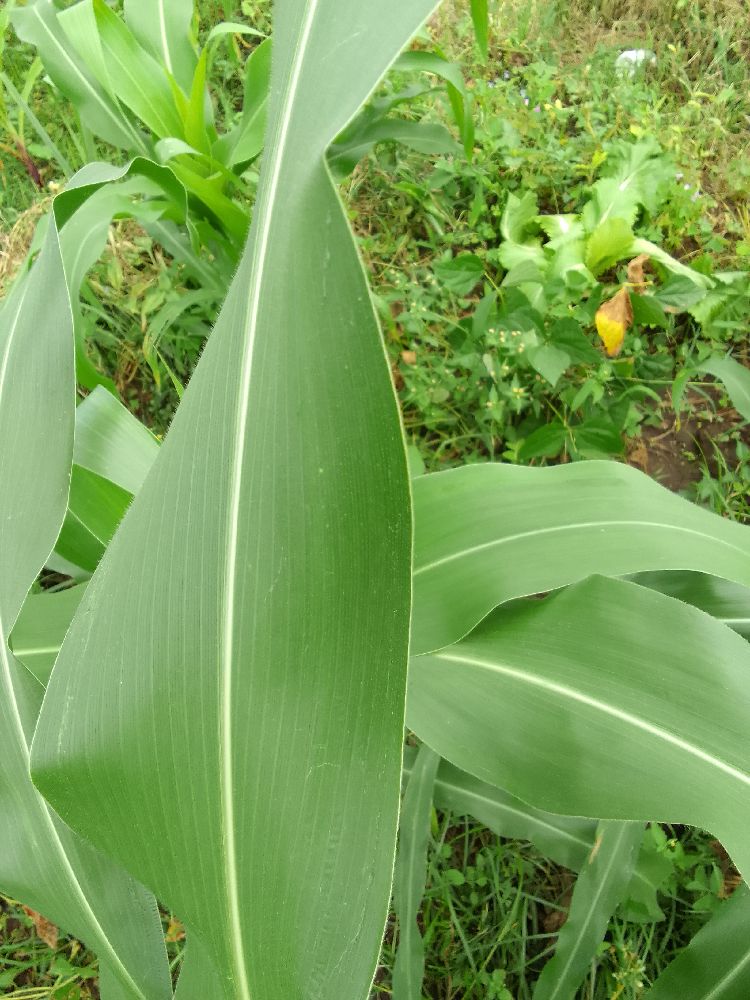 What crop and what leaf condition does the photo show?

maize, healthy
